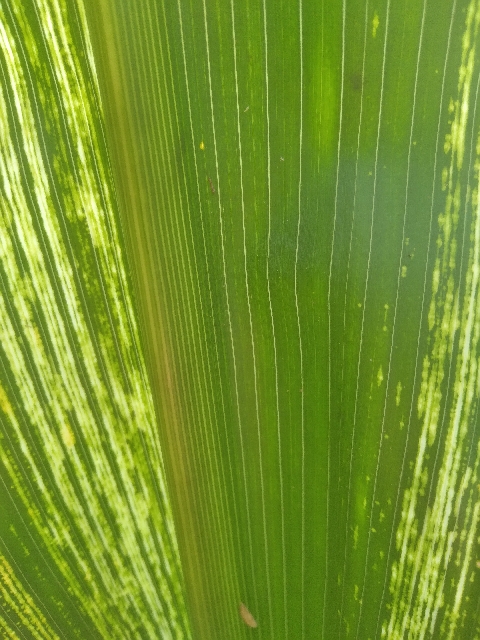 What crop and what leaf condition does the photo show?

maize, maize streak virus
